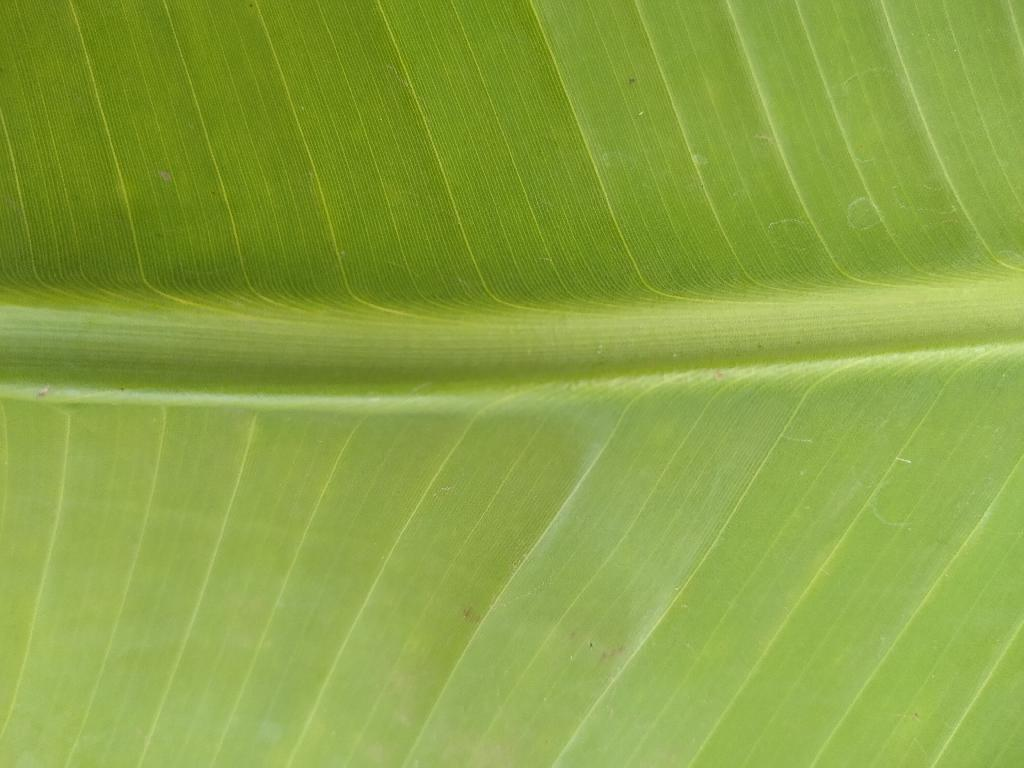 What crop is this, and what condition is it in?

banana, healthy
